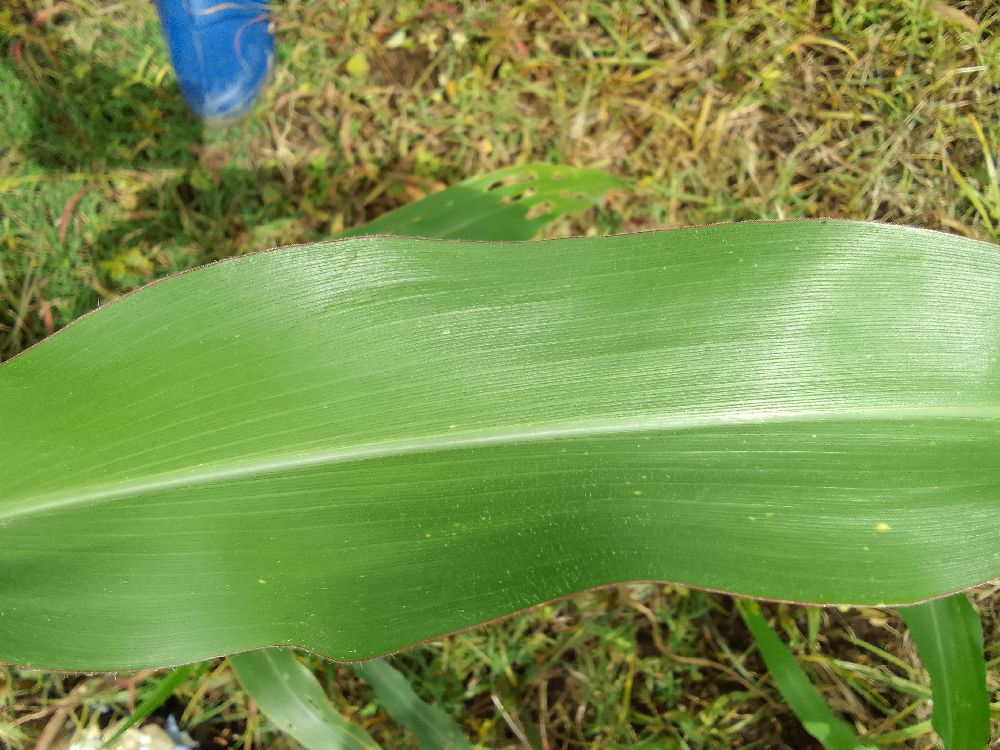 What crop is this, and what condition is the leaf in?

maize, healthy
